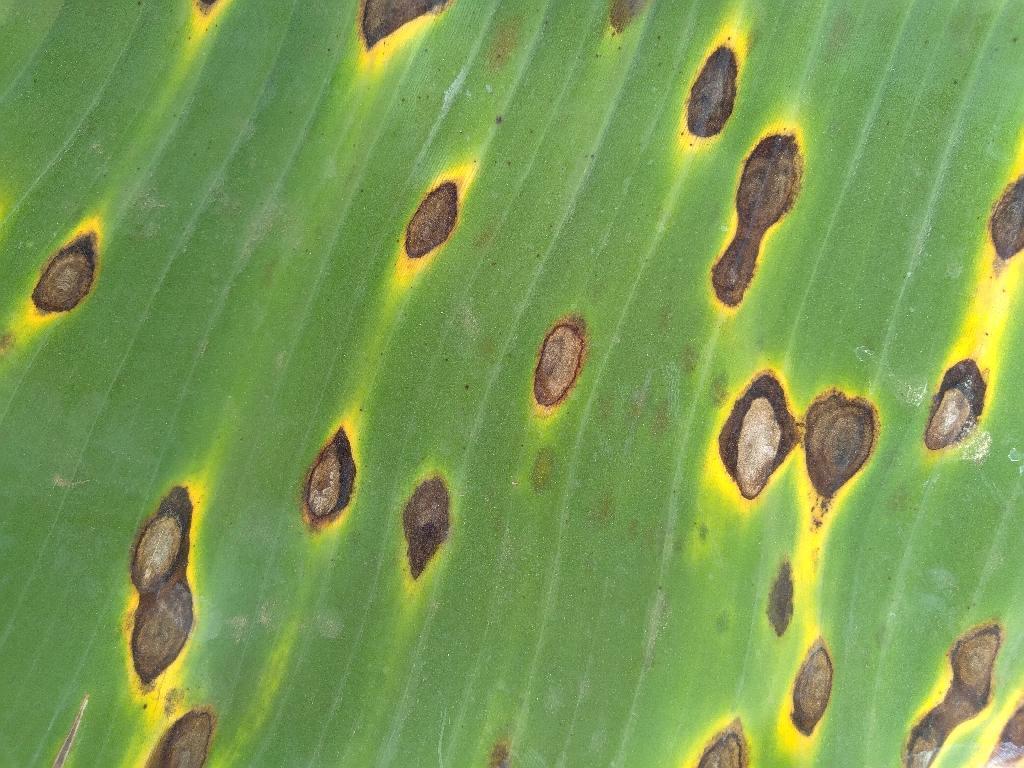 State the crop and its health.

banana, black sigatoka
